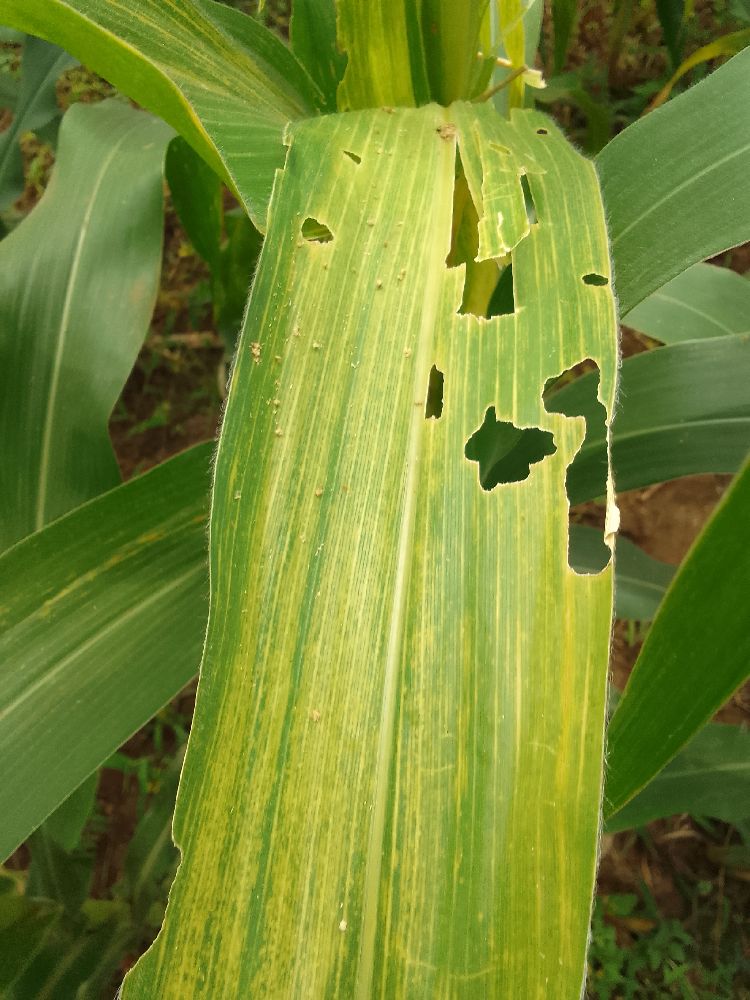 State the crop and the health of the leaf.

maize, maize lethal necrosis
